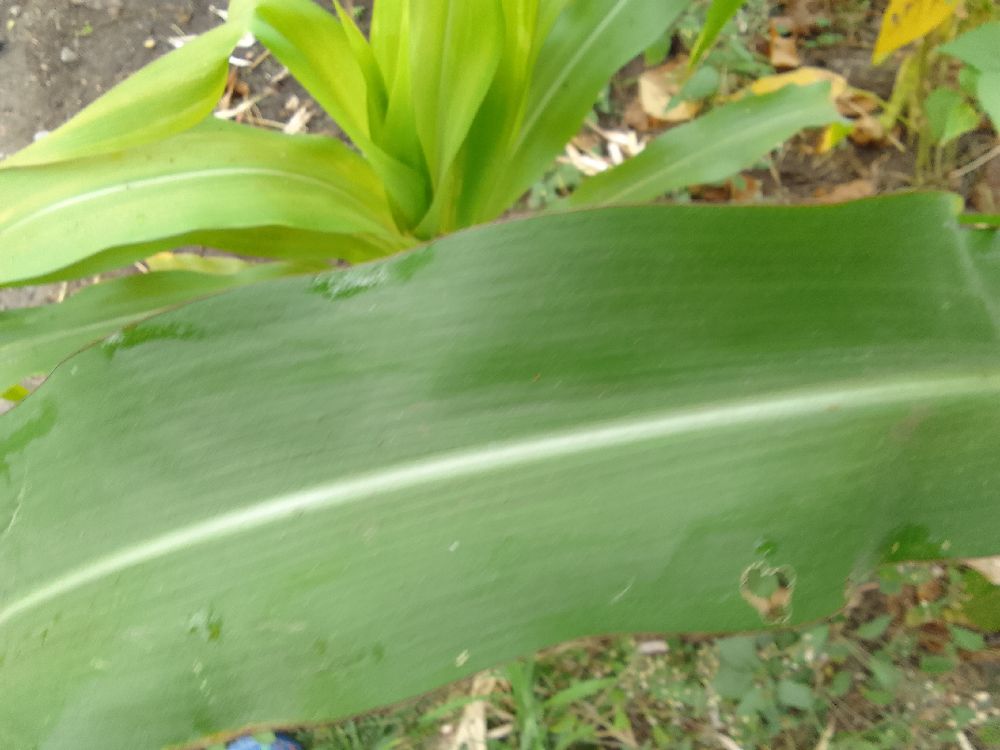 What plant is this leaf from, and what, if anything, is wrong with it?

maize, healthy
